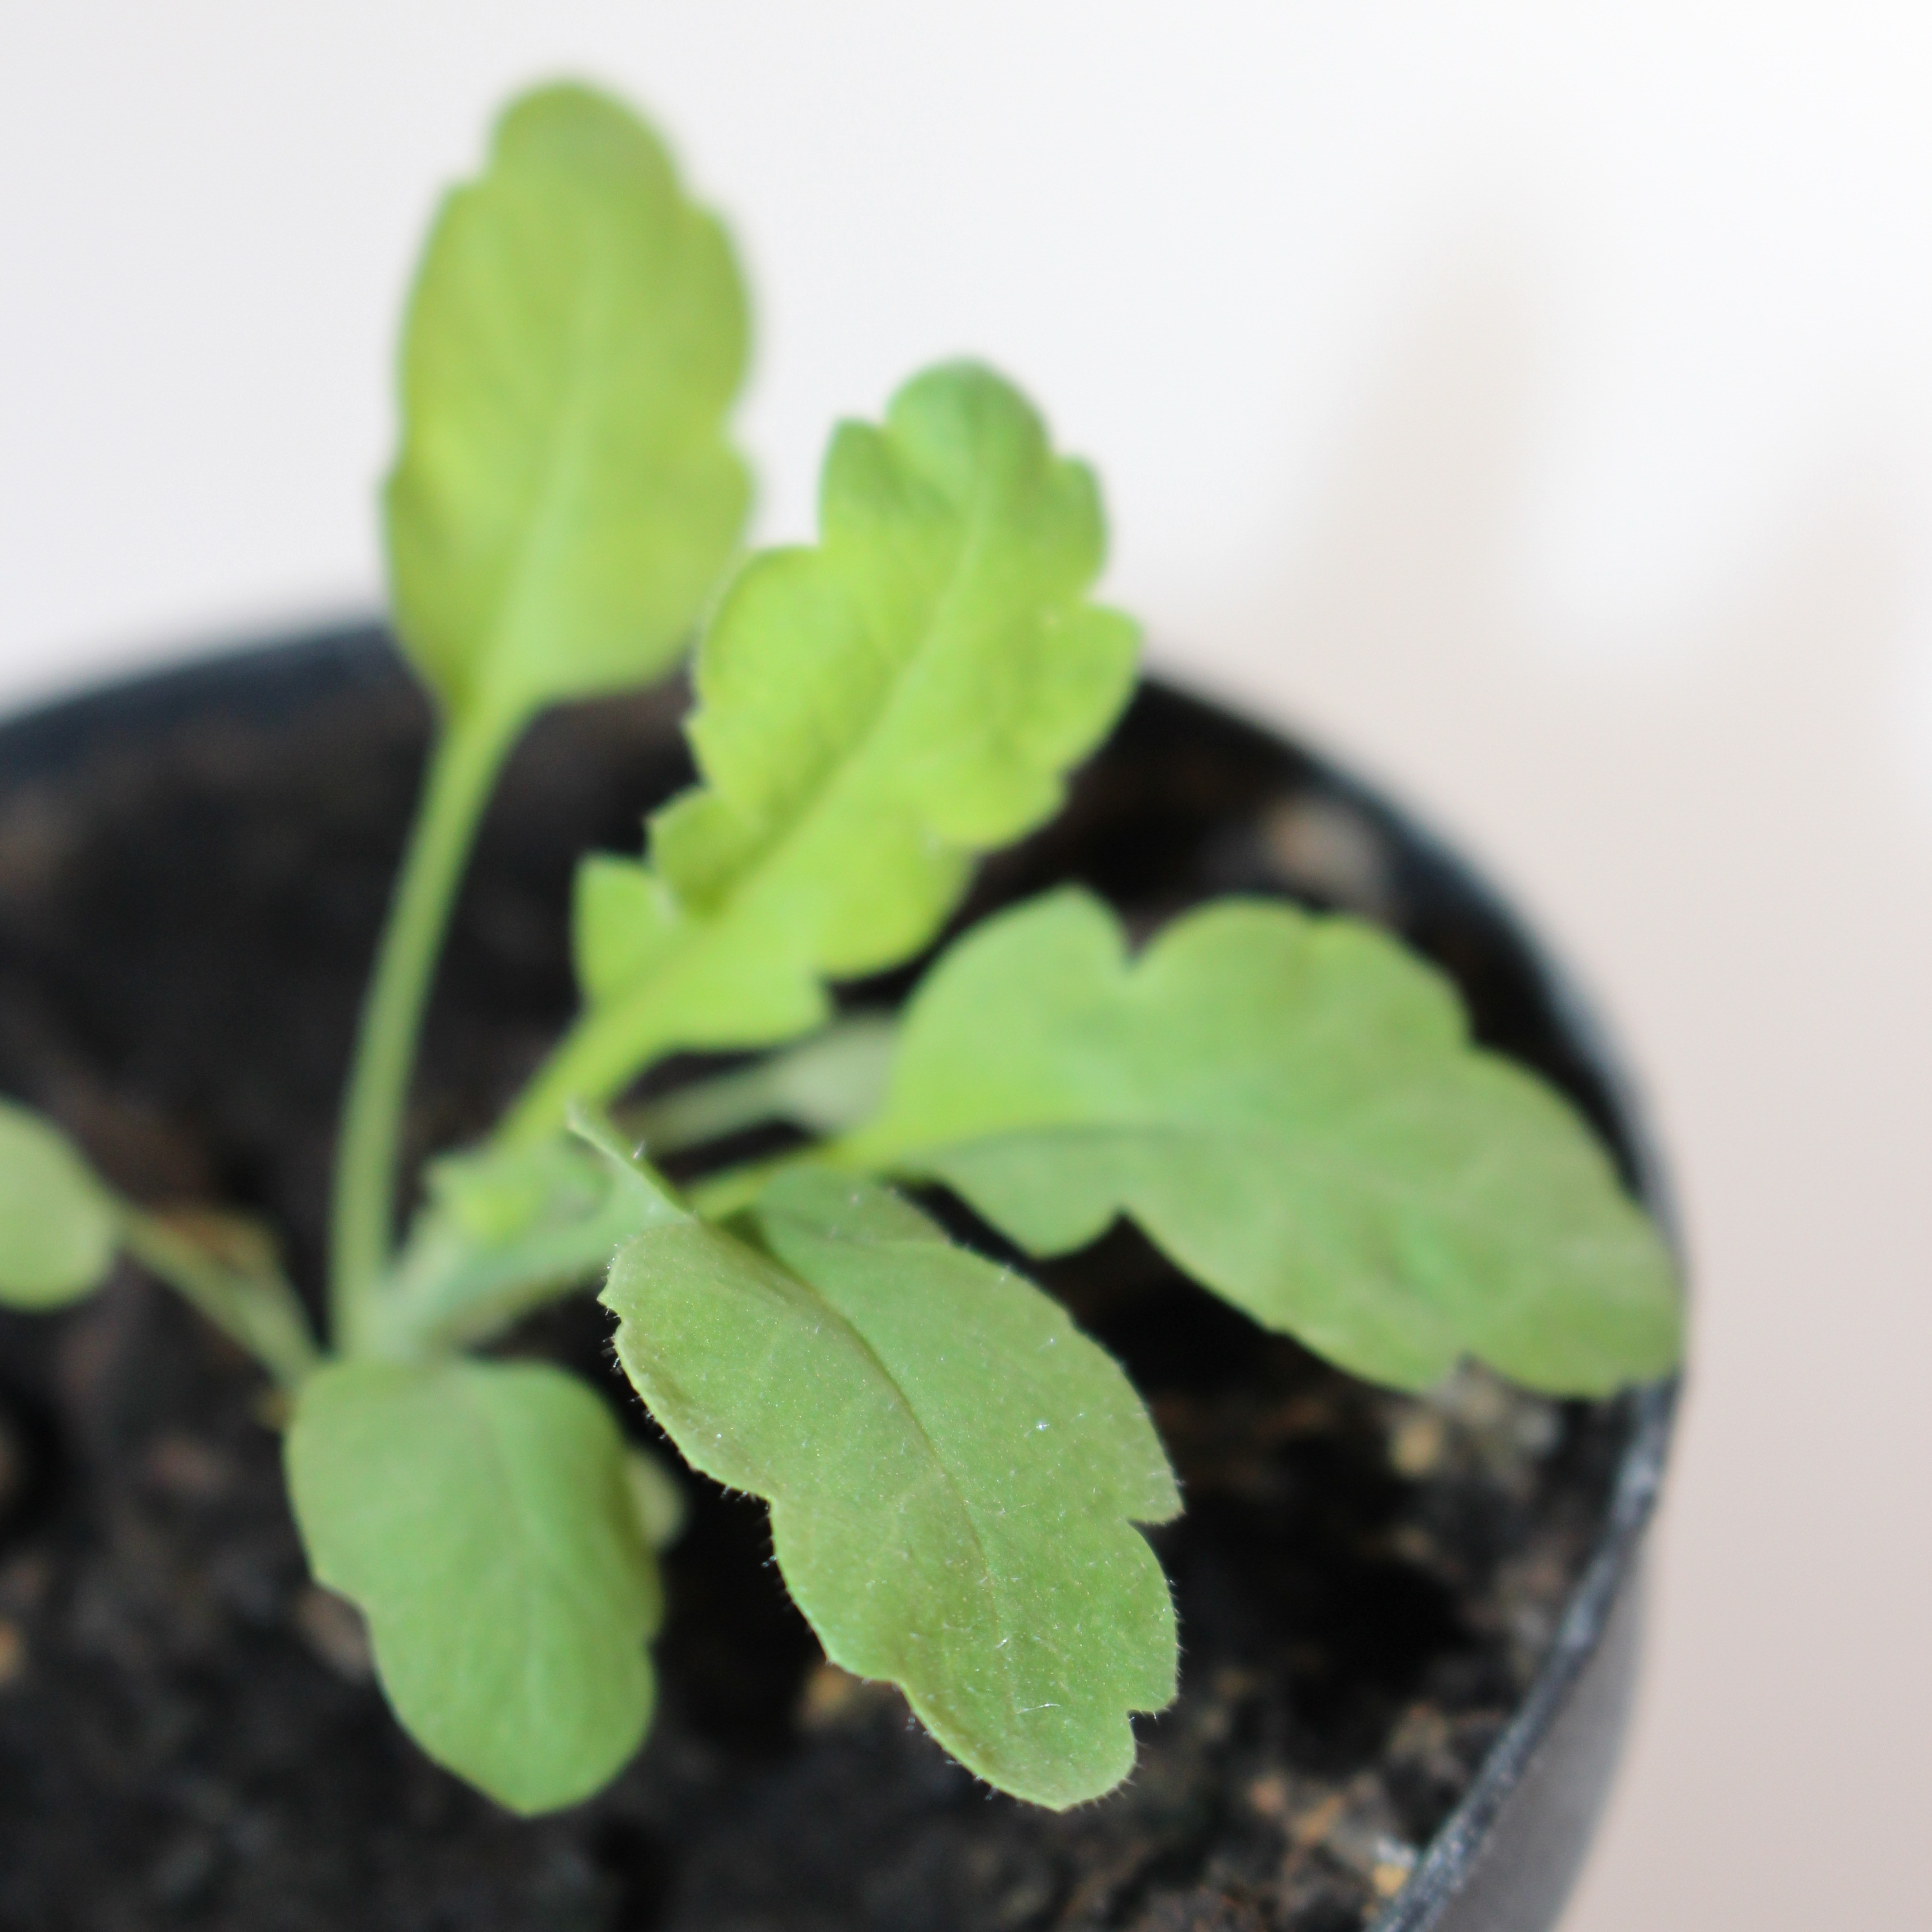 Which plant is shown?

Papaver rhoeas
